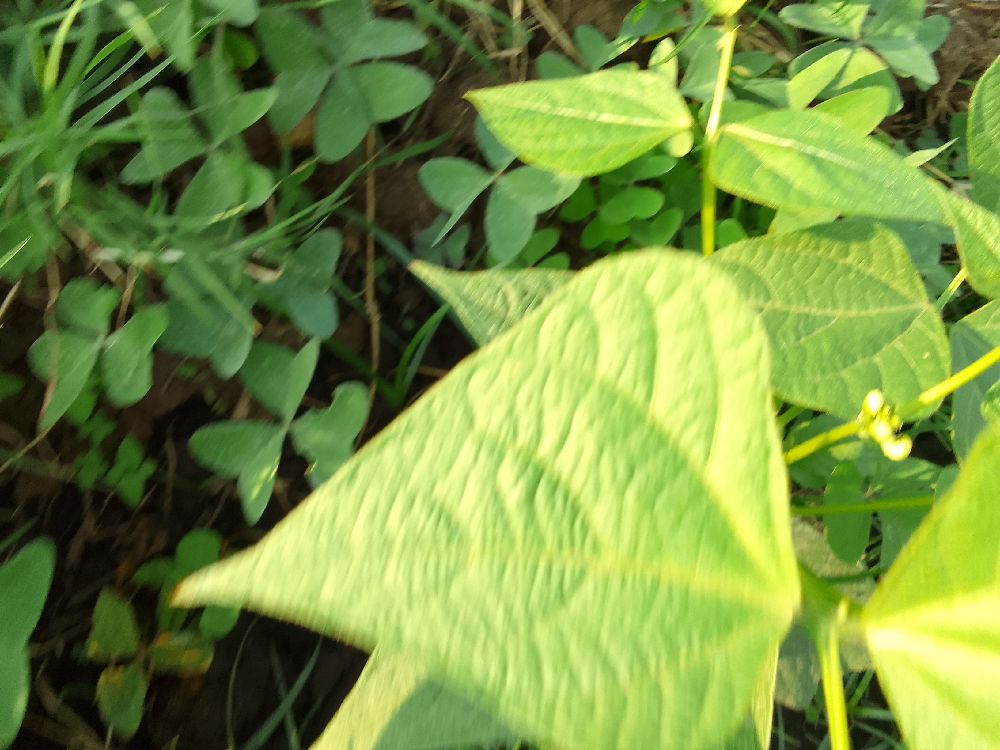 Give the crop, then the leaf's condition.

common bean, healthy
